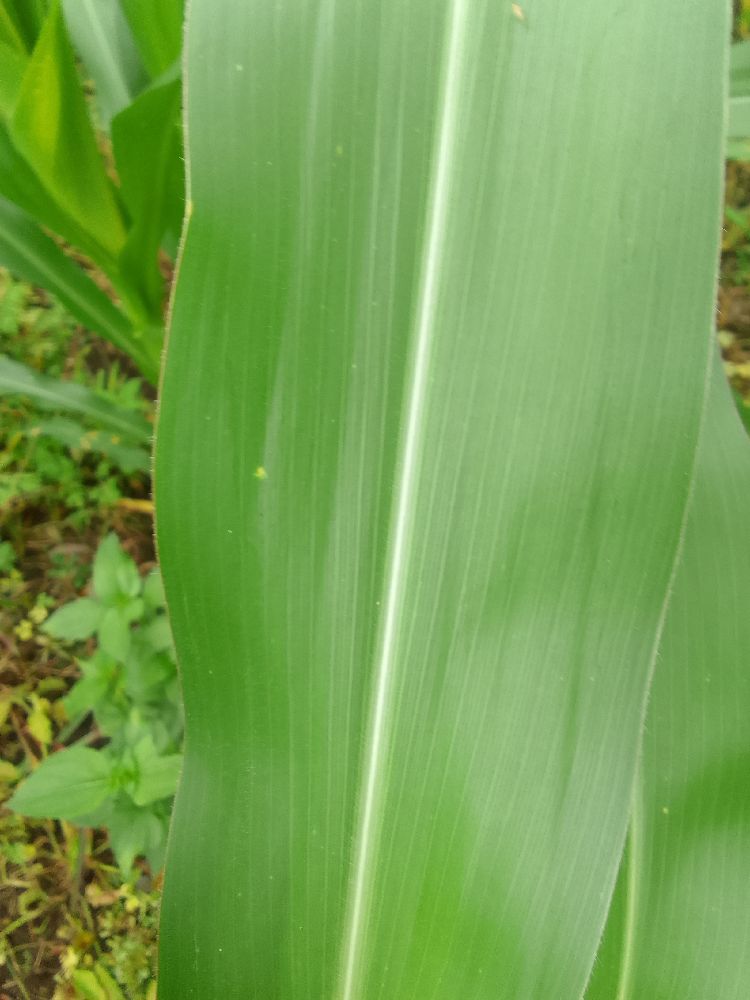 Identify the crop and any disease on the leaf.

maize, healthy
